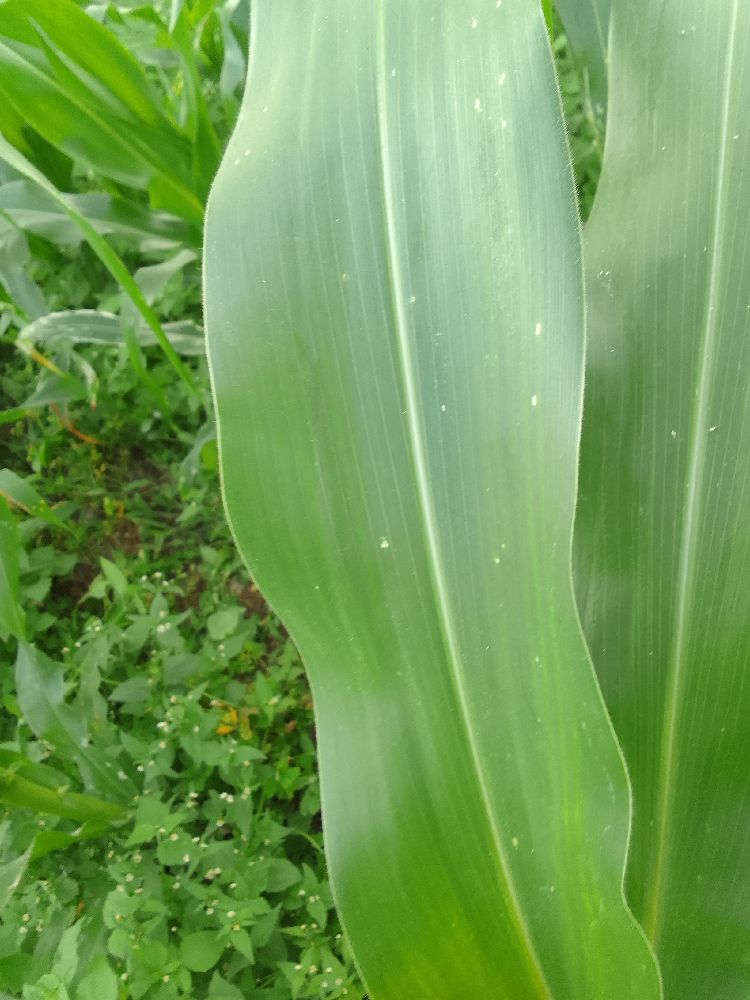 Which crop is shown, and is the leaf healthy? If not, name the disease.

maize, healthy
